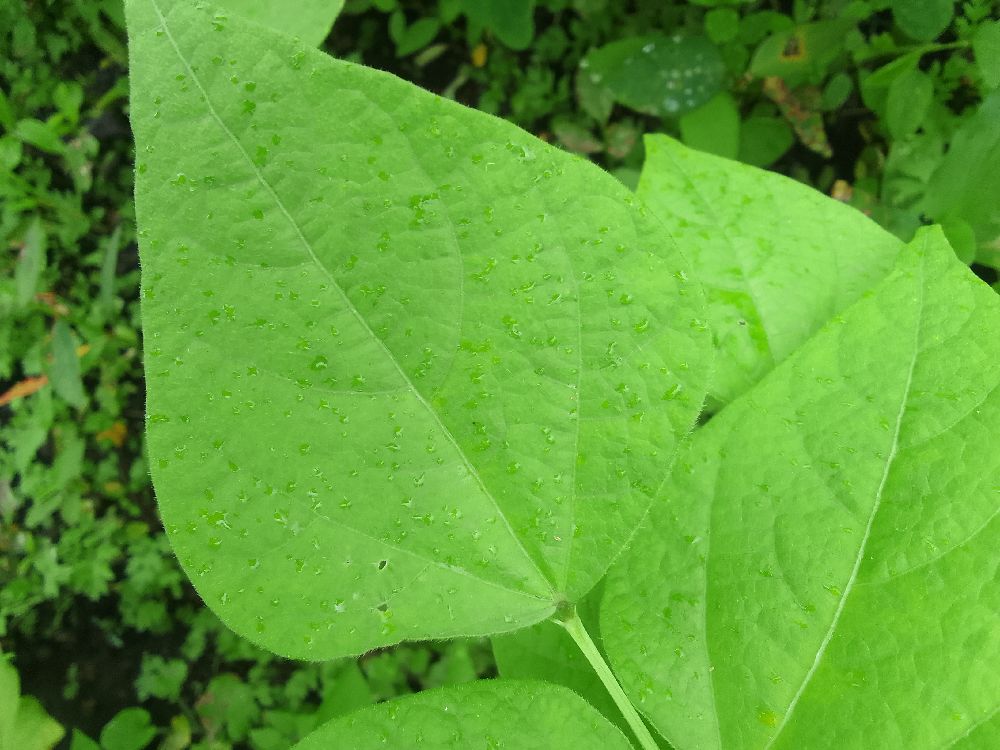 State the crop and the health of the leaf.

common bean, healthy
